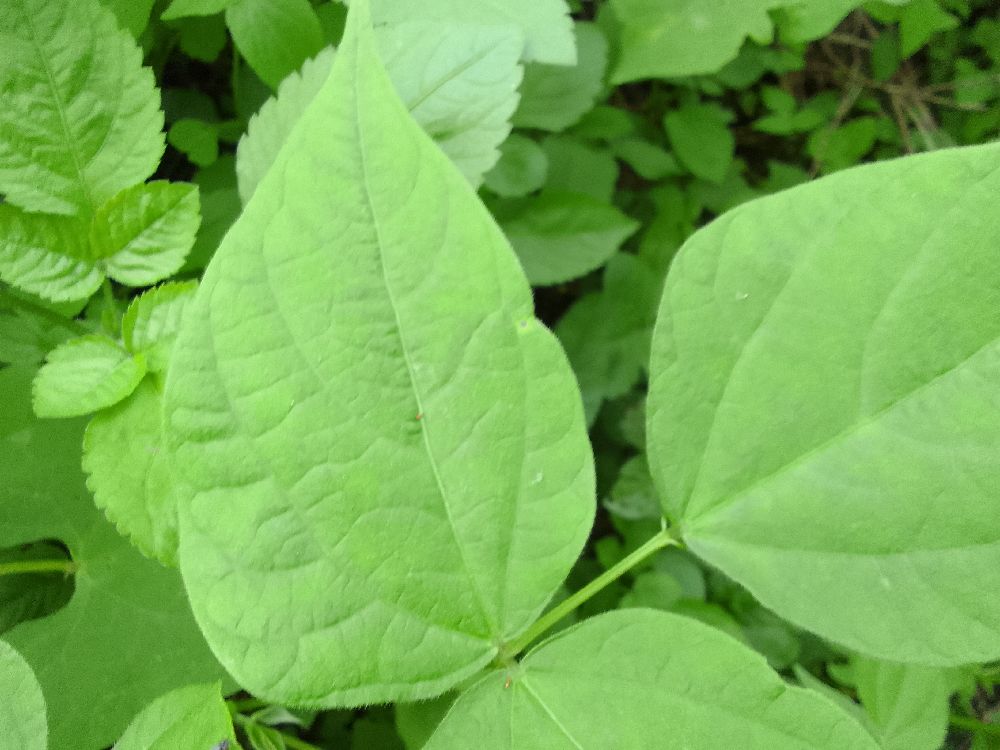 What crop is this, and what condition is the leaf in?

common bean, healthy
